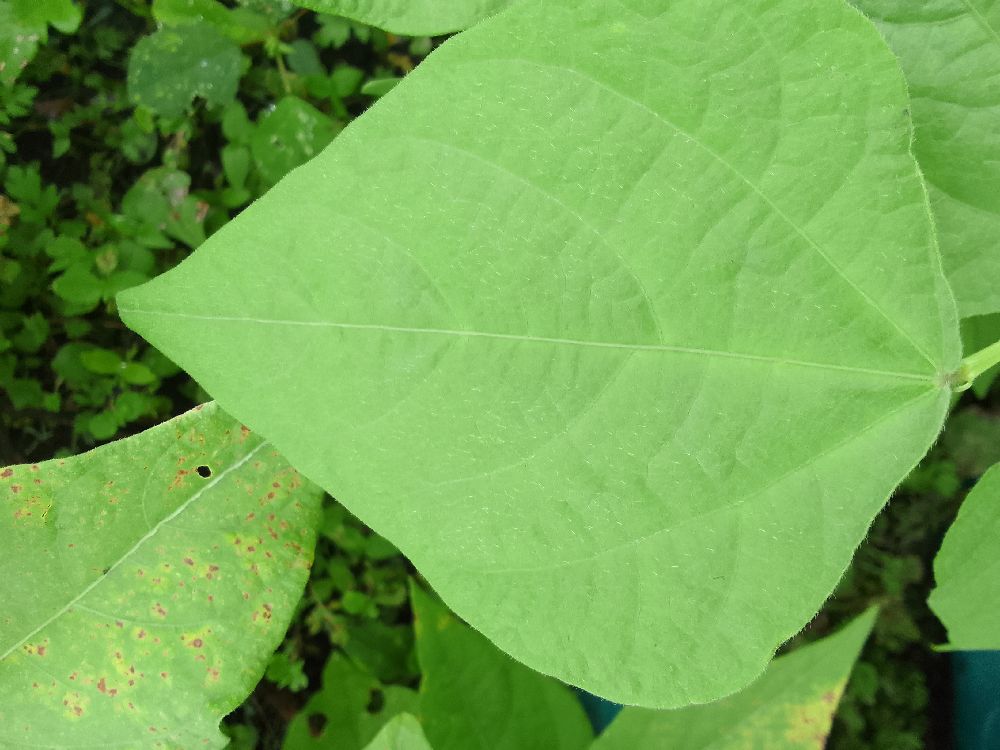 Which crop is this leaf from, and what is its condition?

common bean, healthy
